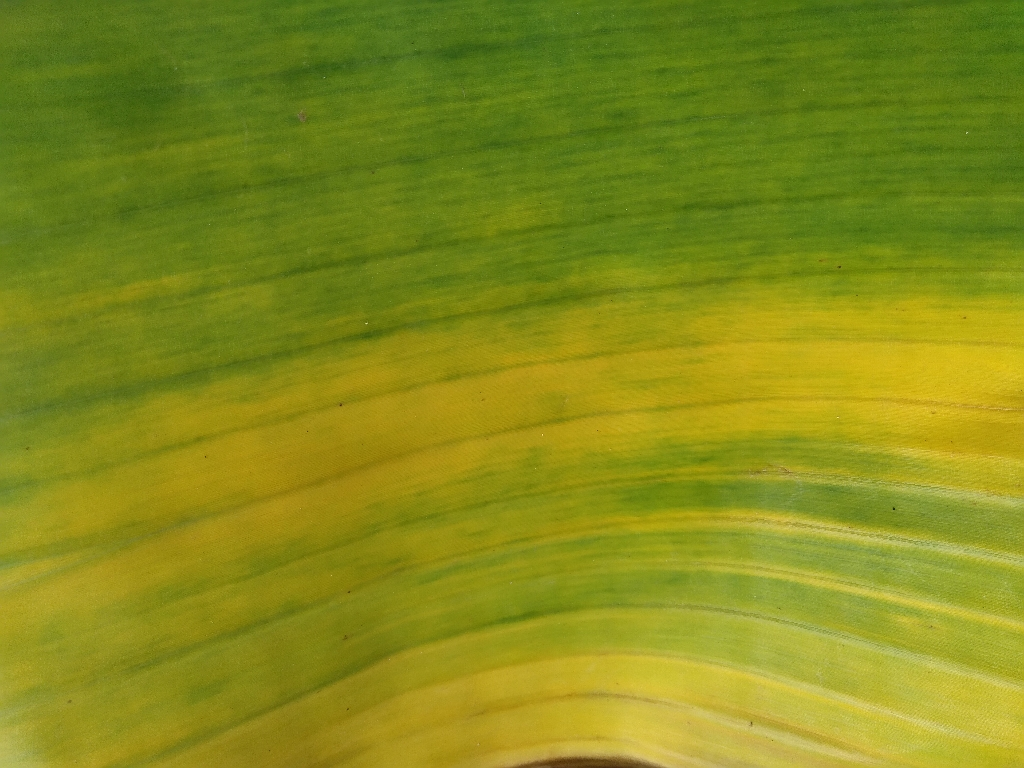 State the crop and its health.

banana, fusarium wilt race 1
